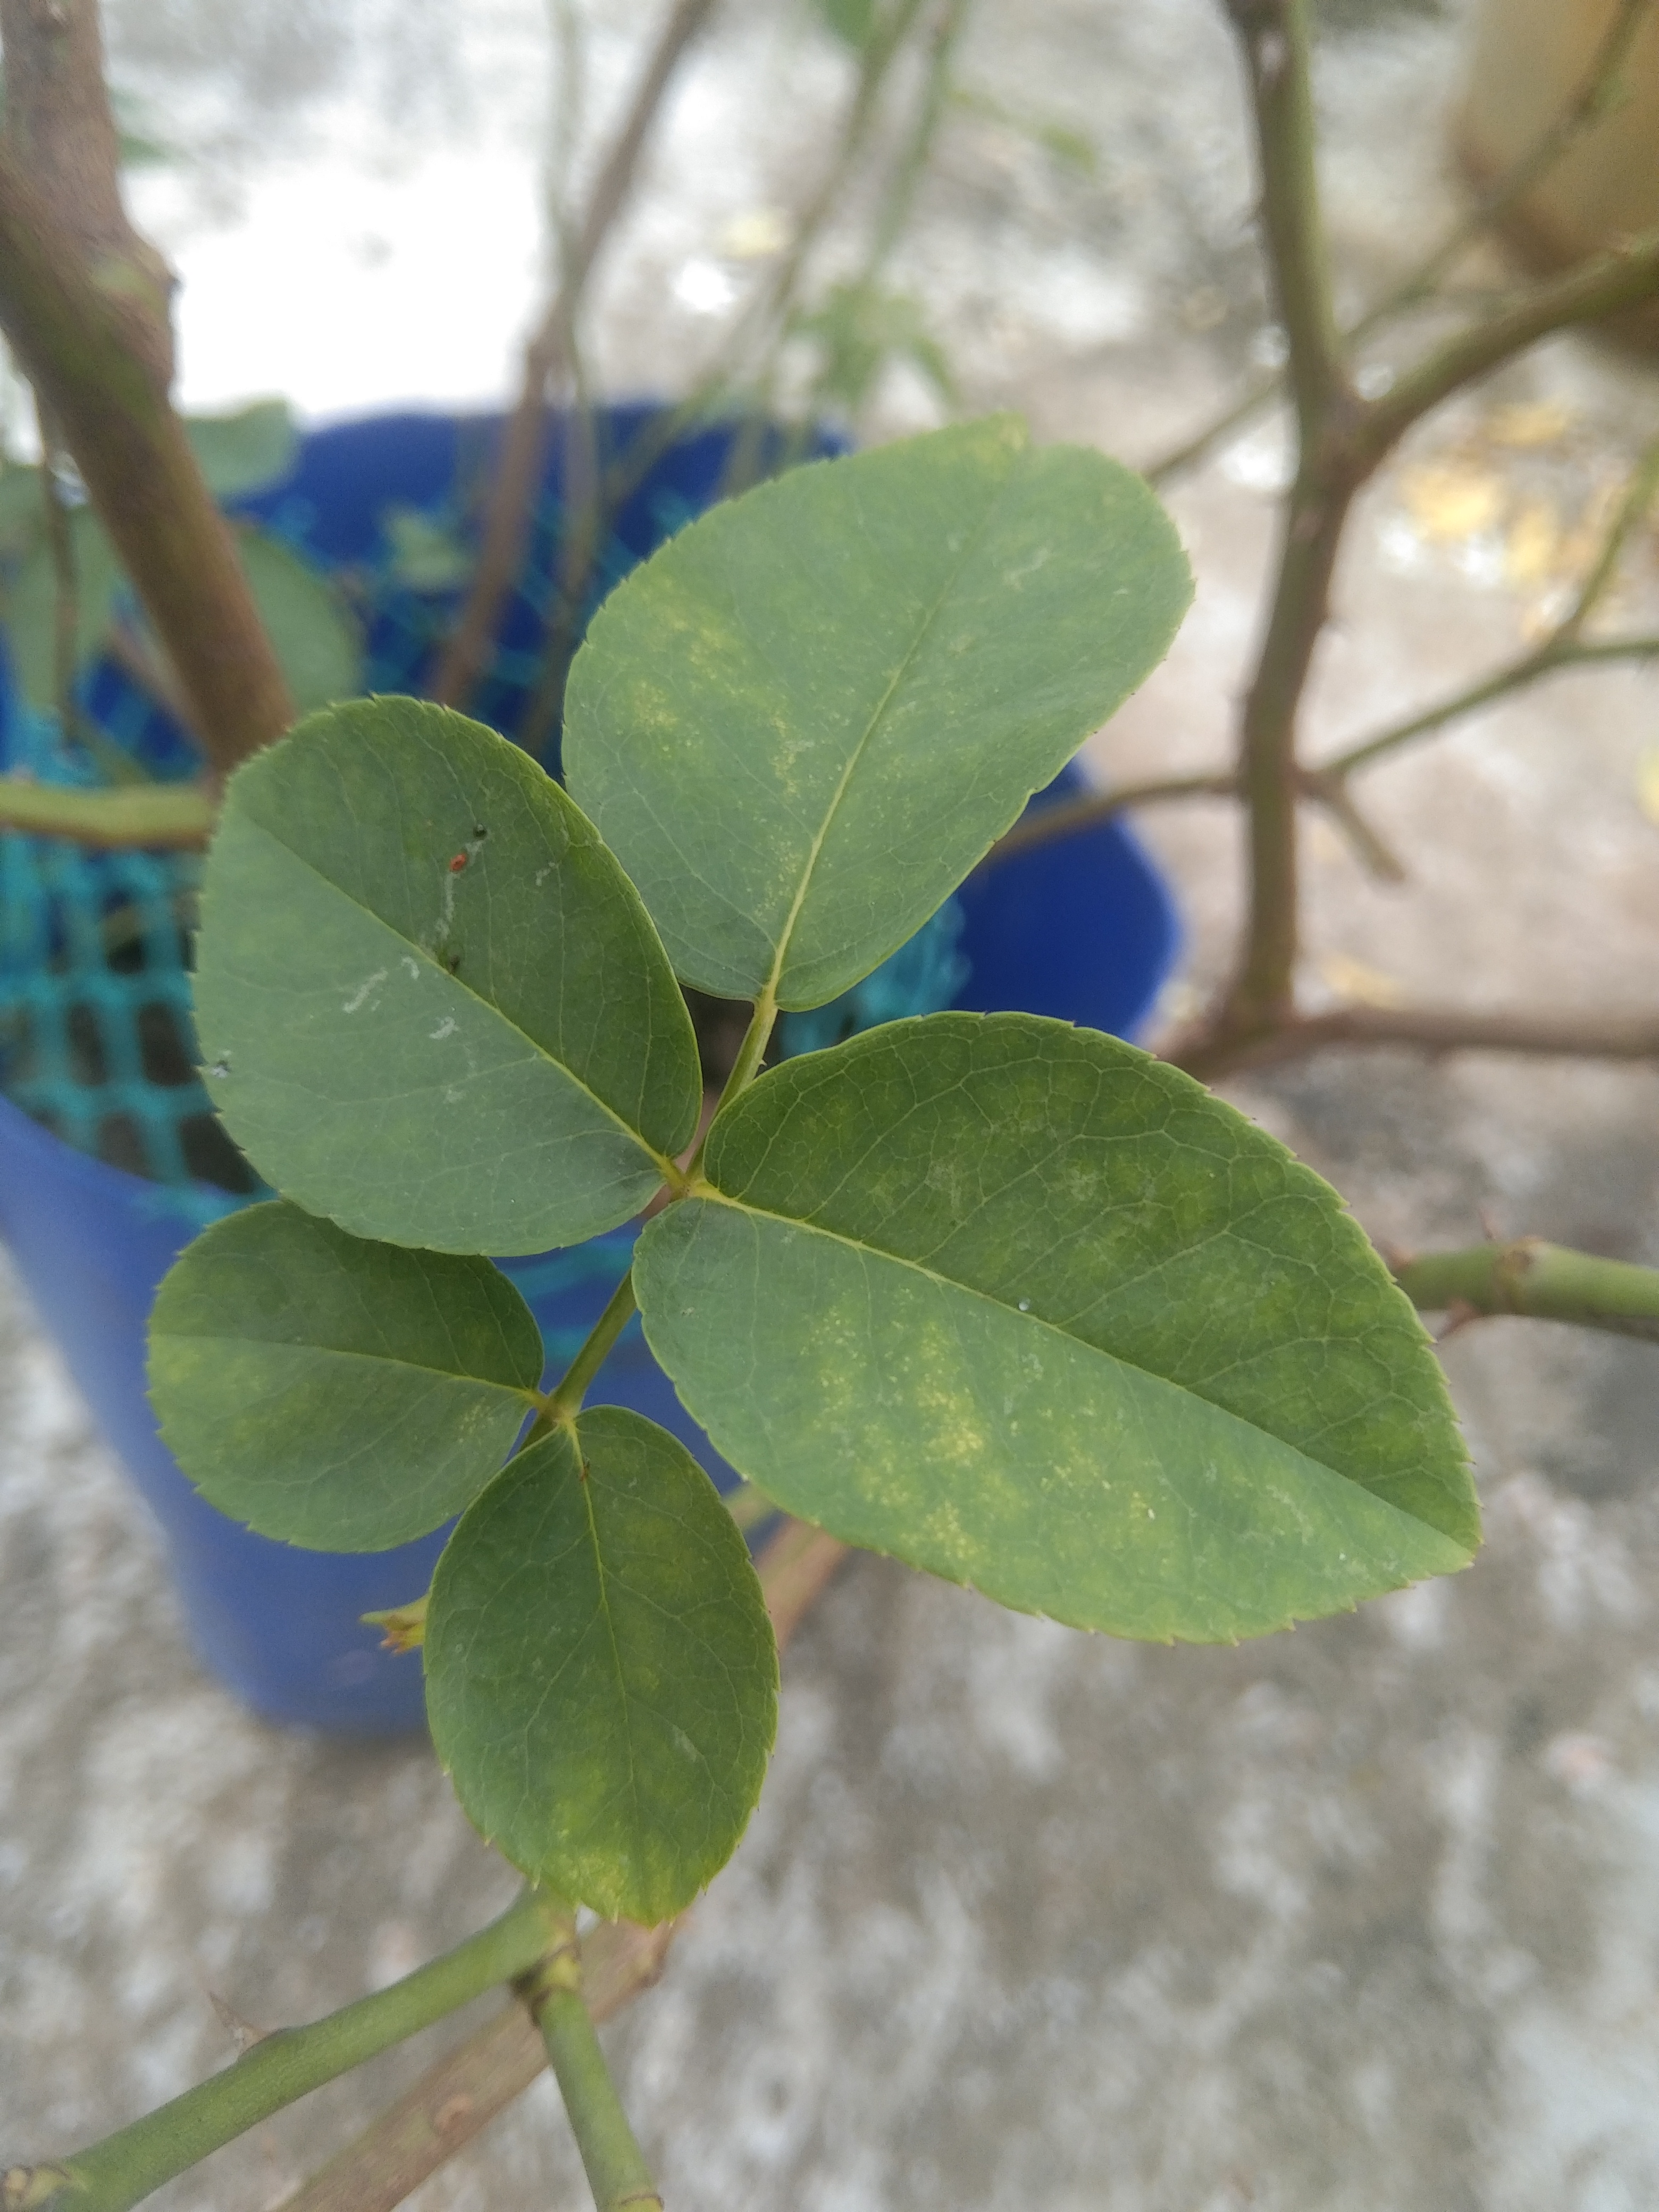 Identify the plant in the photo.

rose
